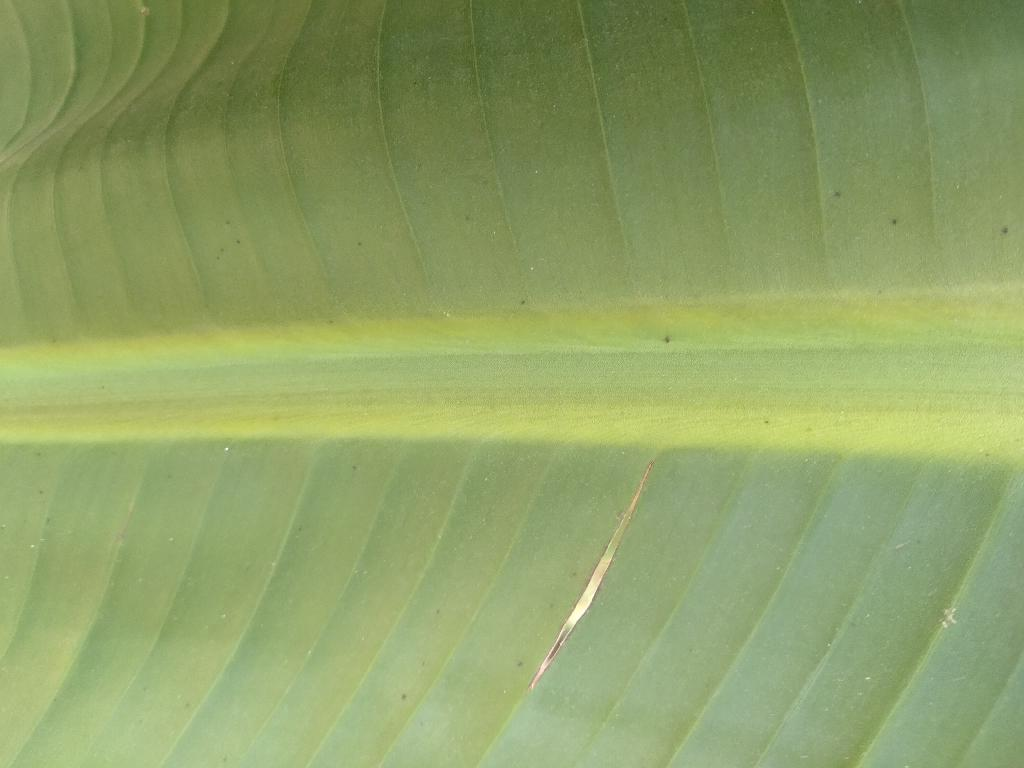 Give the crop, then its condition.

banana, healthy
